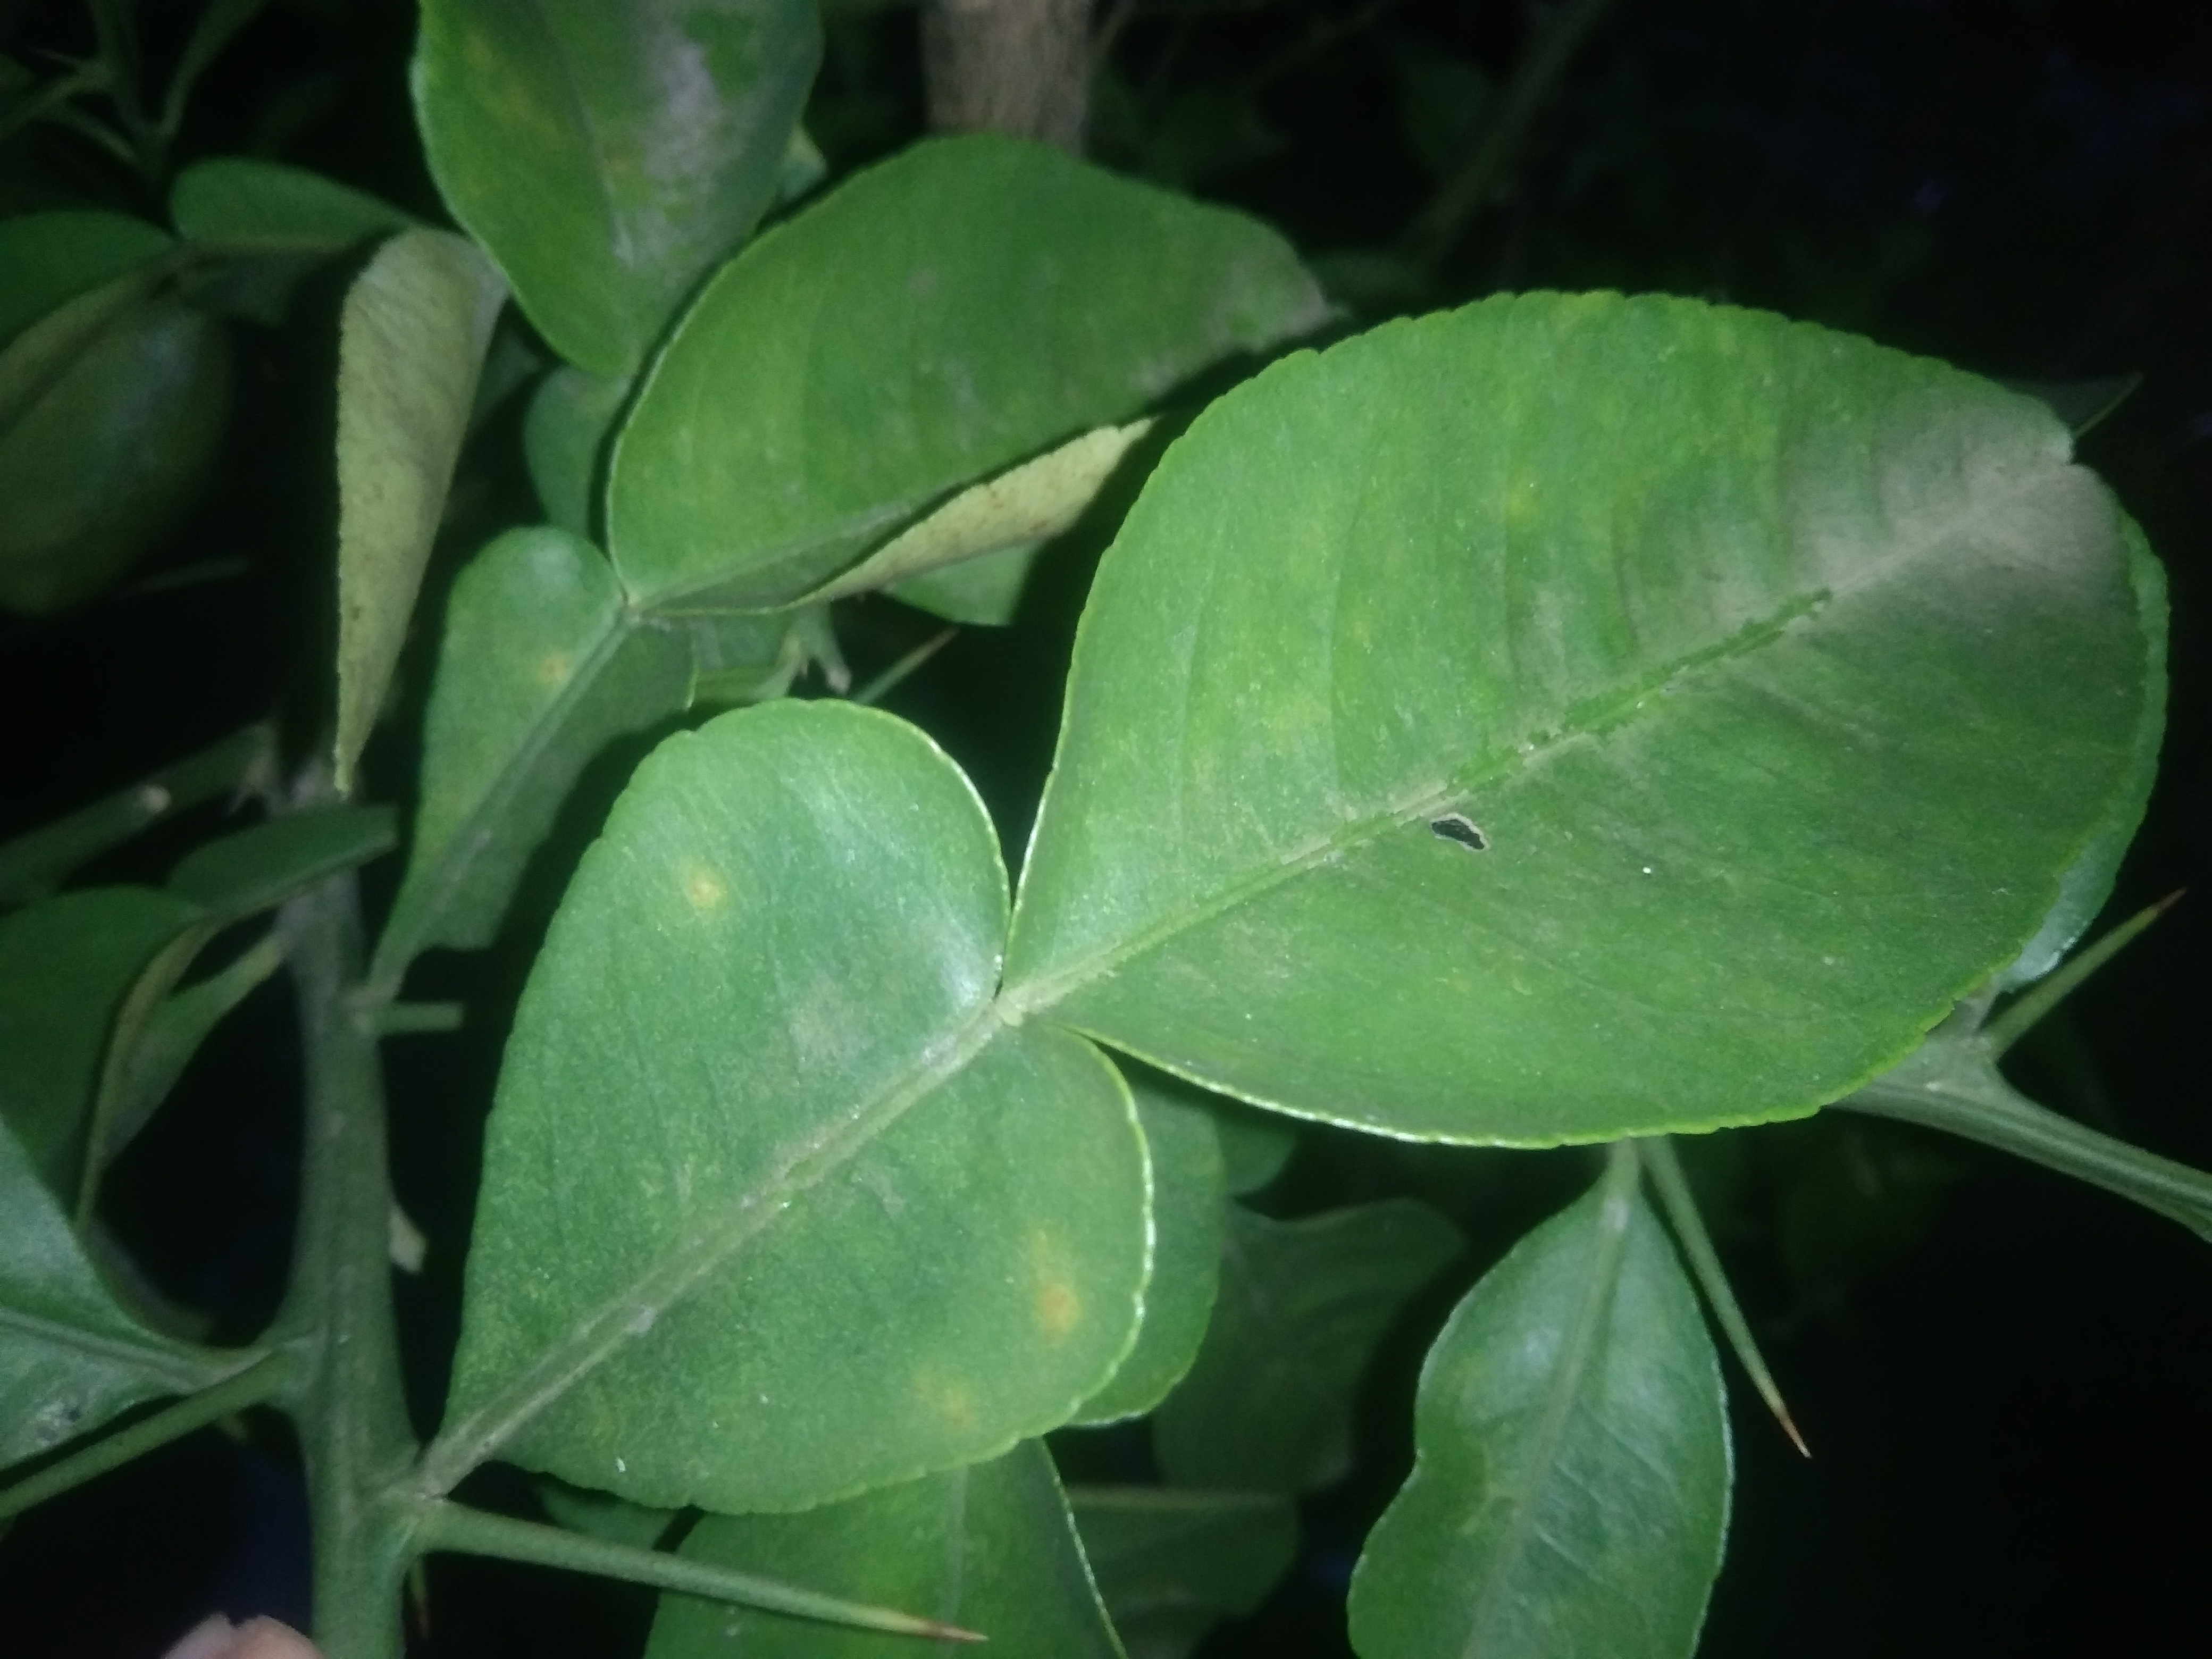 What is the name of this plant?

lemon
